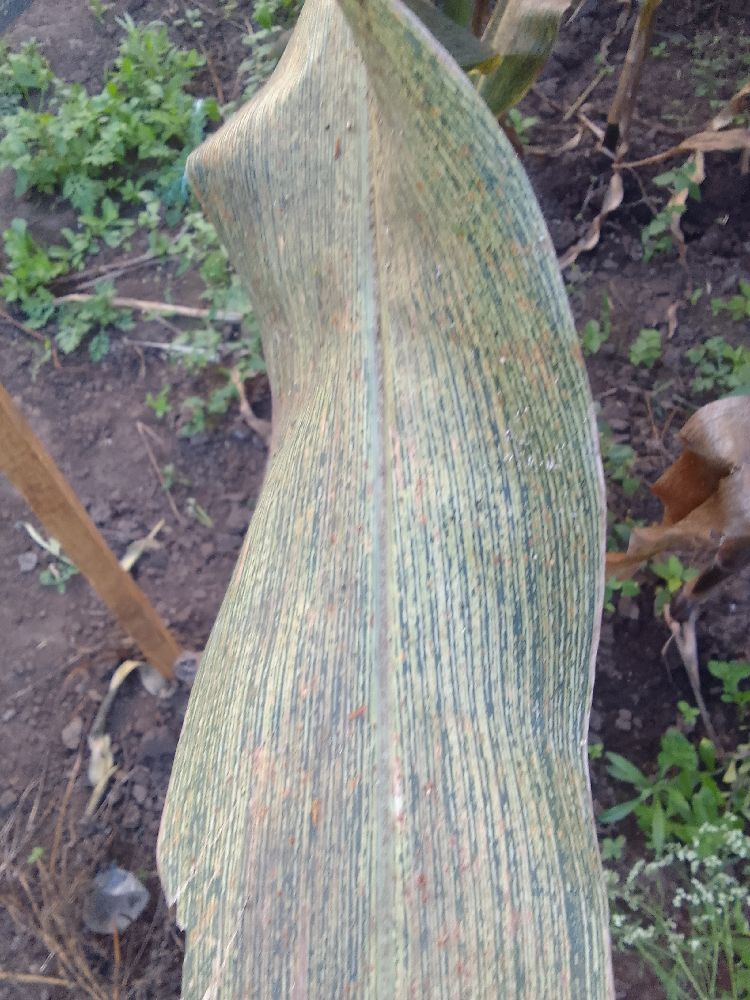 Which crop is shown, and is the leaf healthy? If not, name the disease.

maize, maize streak virus
